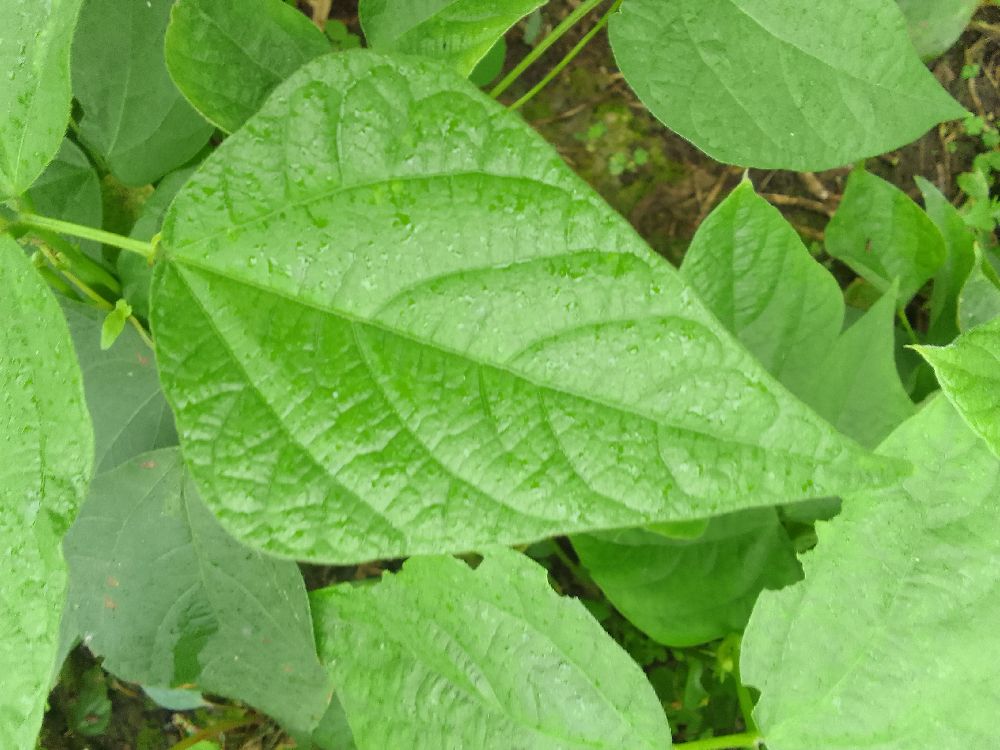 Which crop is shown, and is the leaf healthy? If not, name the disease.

common bean, healthy
